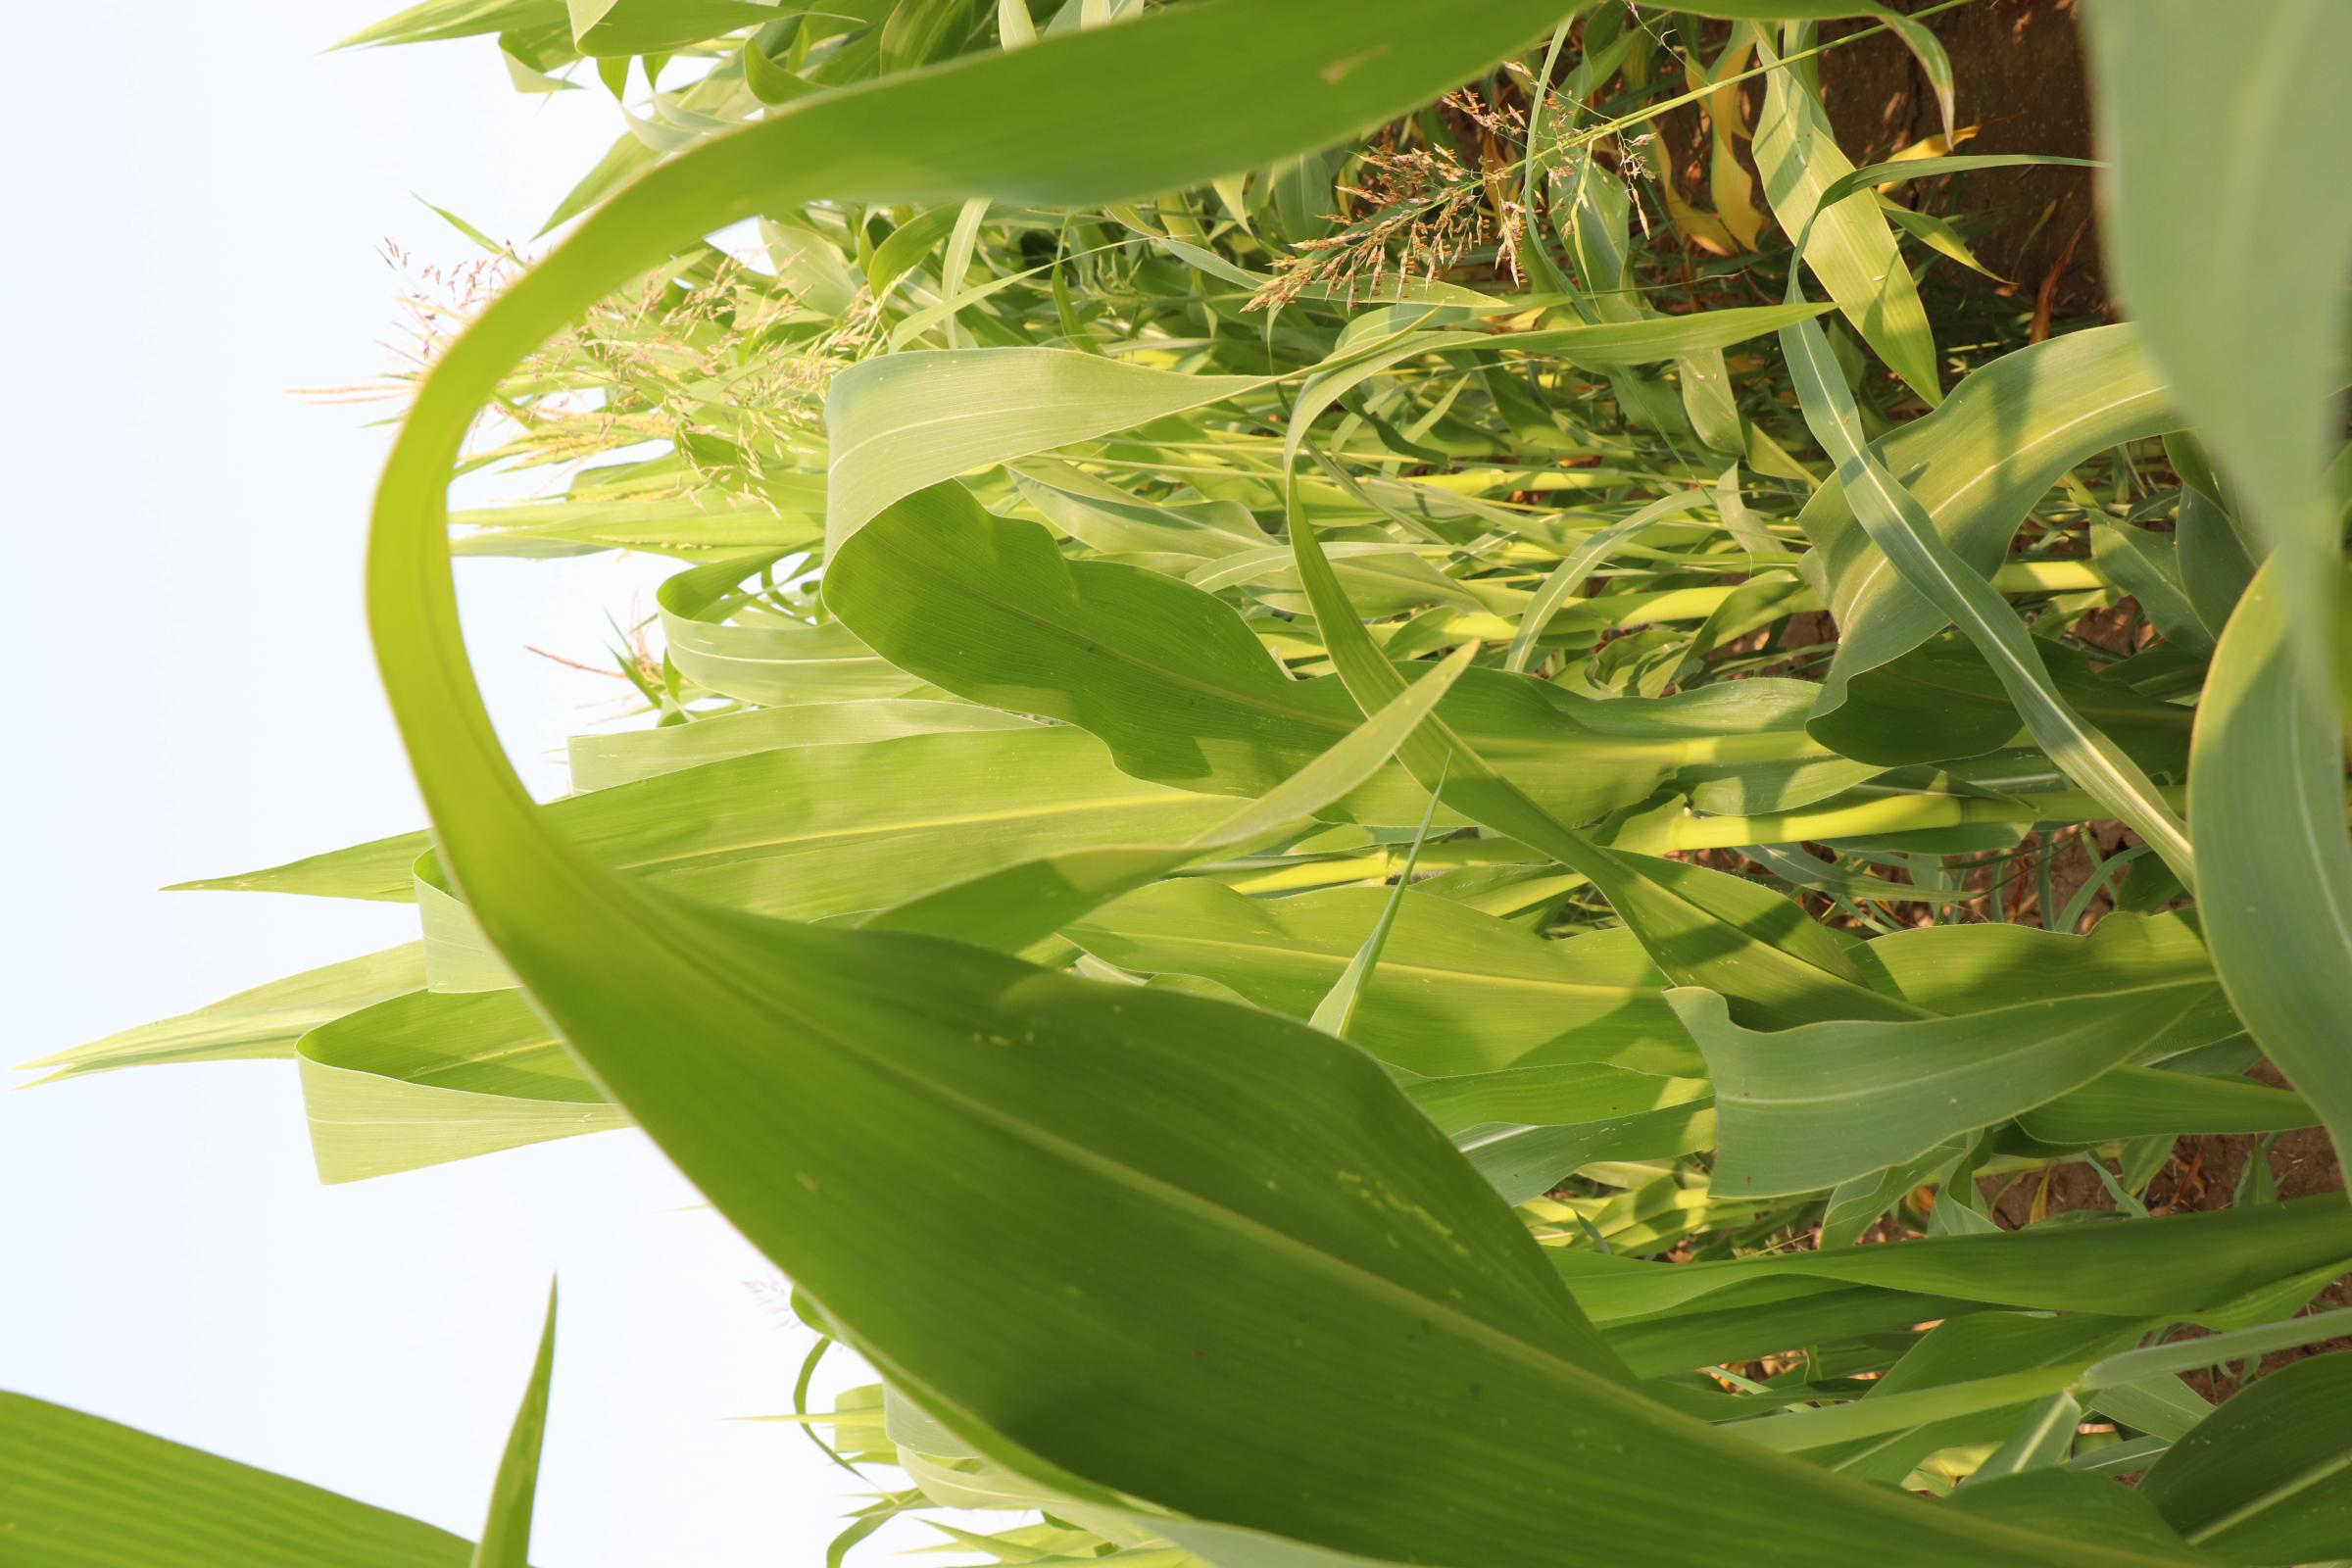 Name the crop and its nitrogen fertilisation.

maize, no added nitrogen
